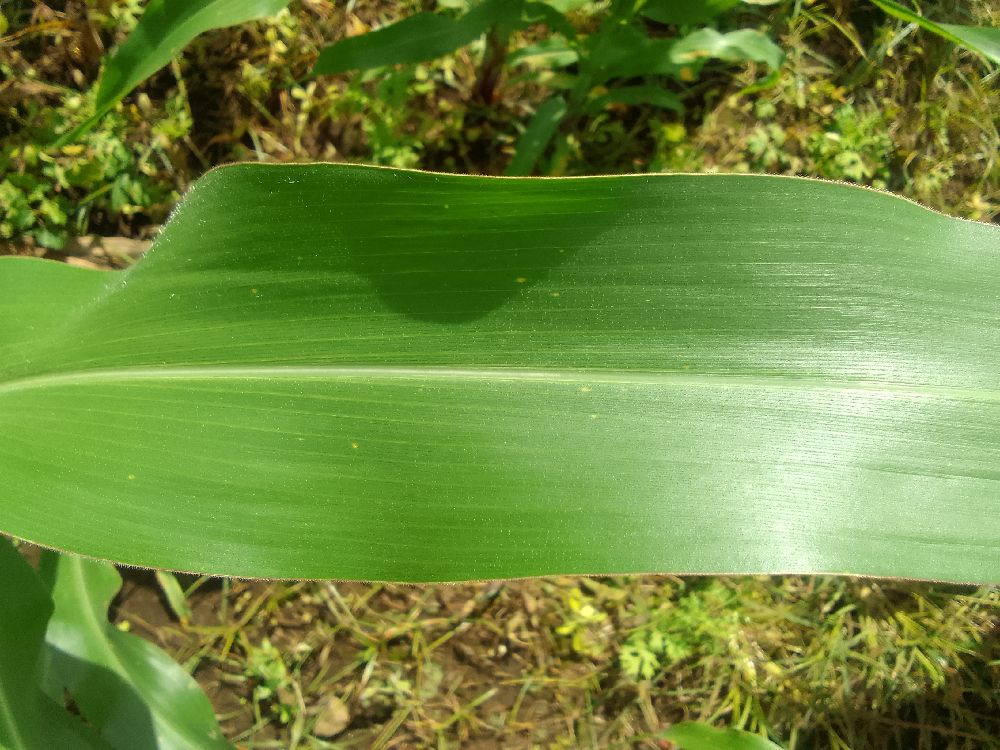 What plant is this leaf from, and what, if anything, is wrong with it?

maize, healthy
